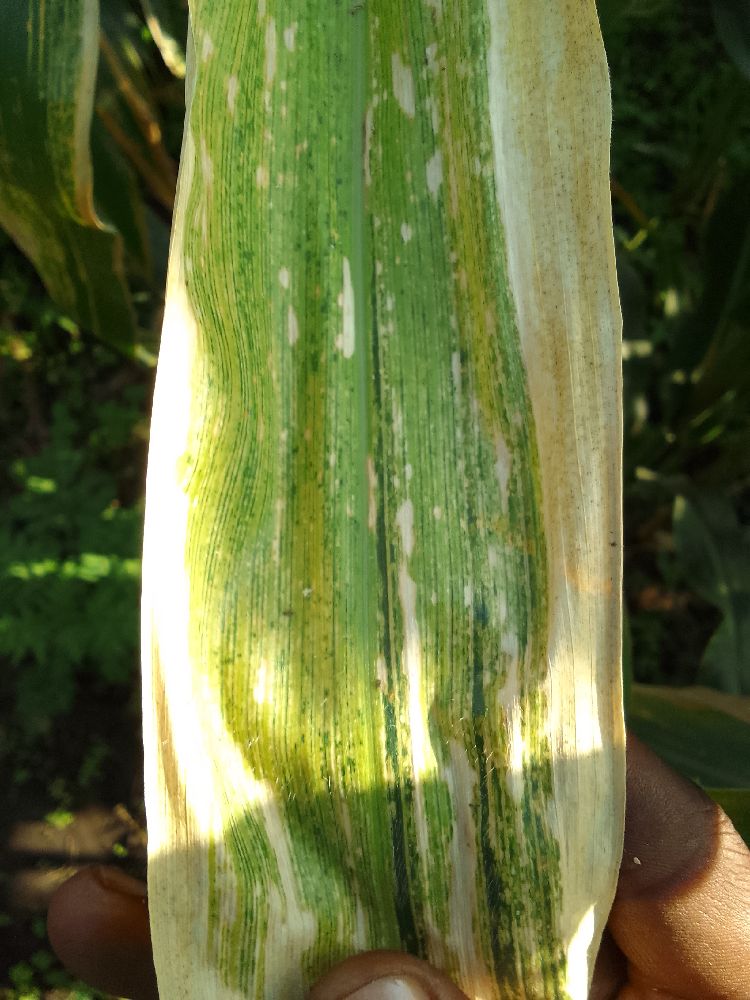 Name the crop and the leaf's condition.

maize, maize lethal necrosis
